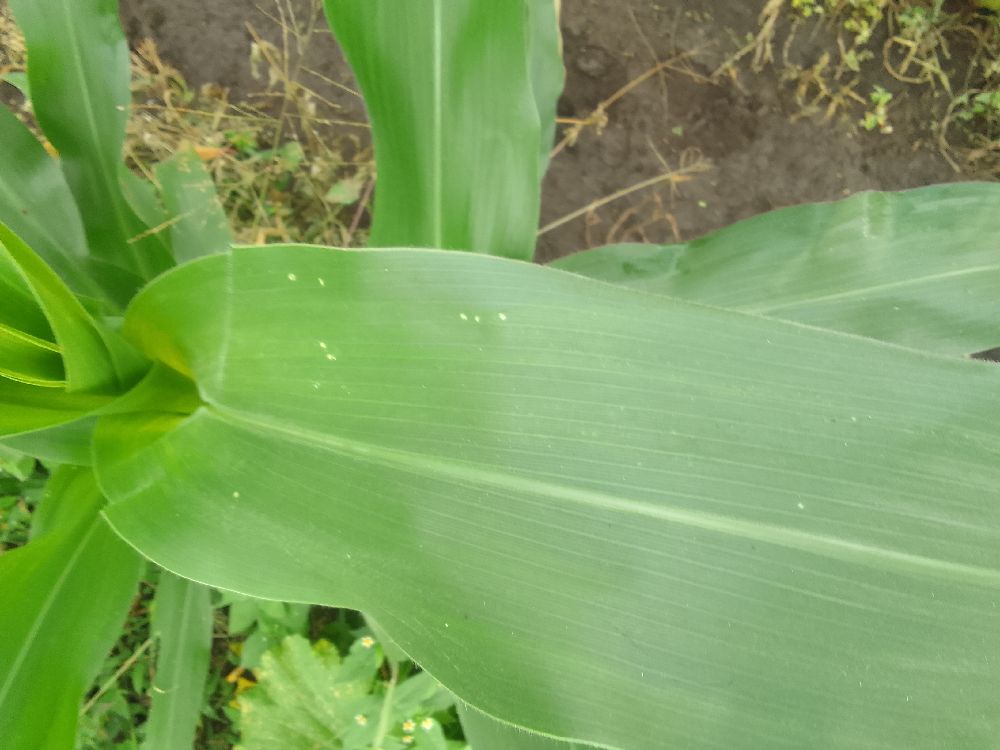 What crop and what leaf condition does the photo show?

maize, healthy
